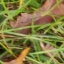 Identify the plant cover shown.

grass
